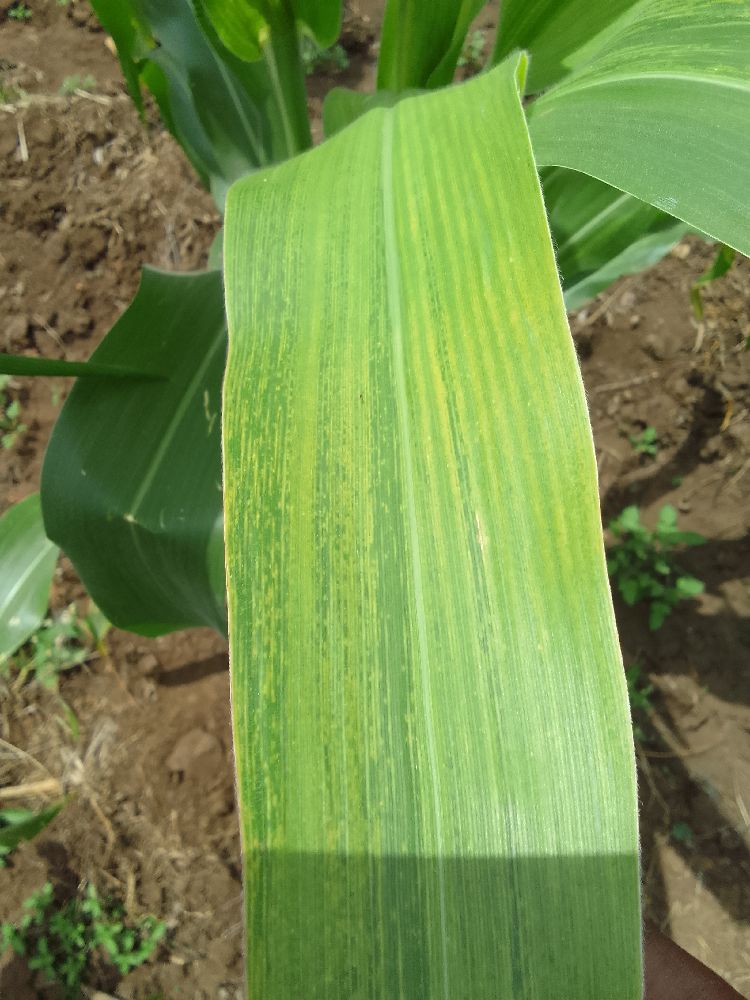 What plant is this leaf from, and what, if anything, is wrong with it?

maize, maize lethal necrosis
